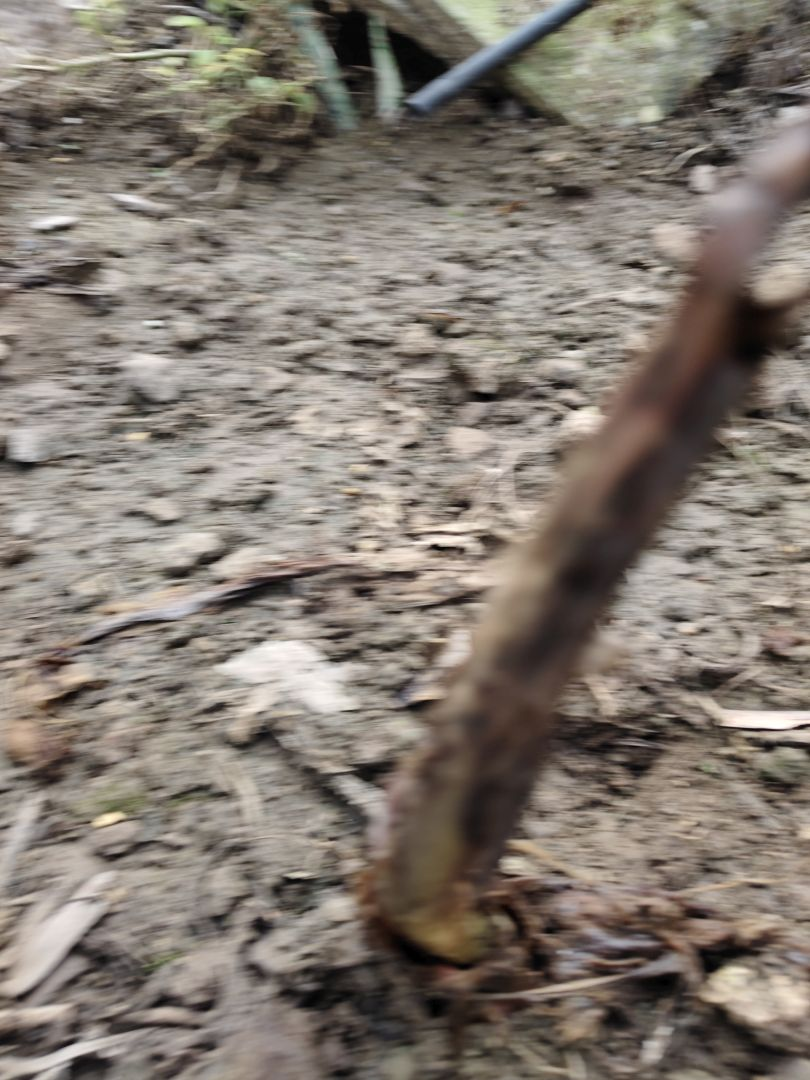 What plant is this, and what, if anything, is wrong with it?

taro, root rot
